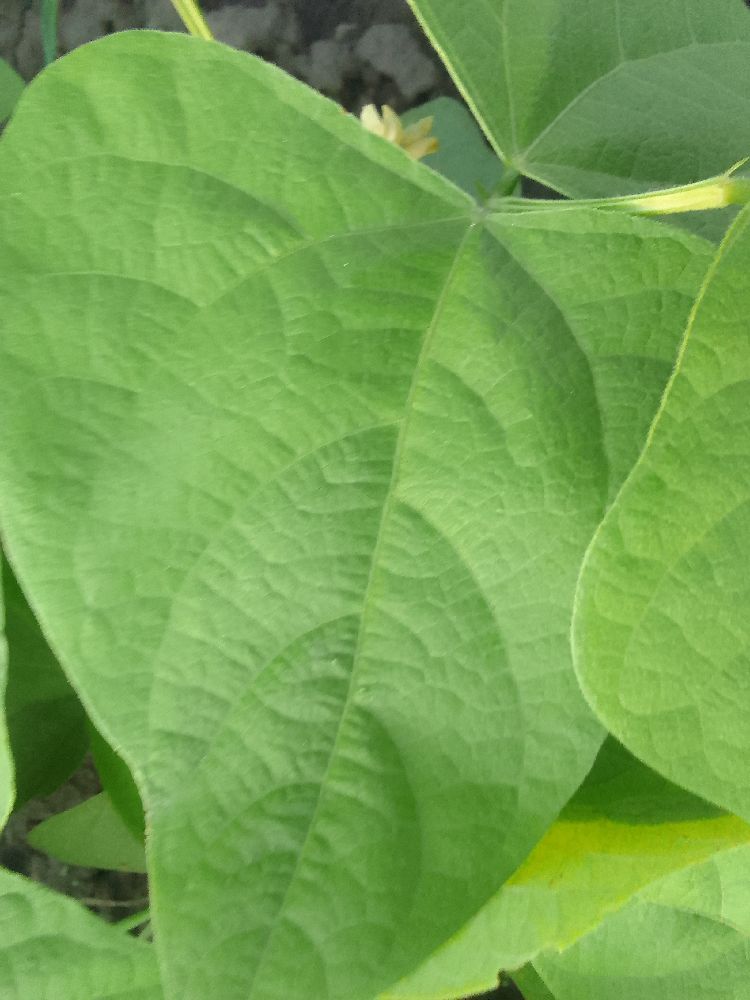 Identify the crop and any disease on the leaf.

common bean, healthy
